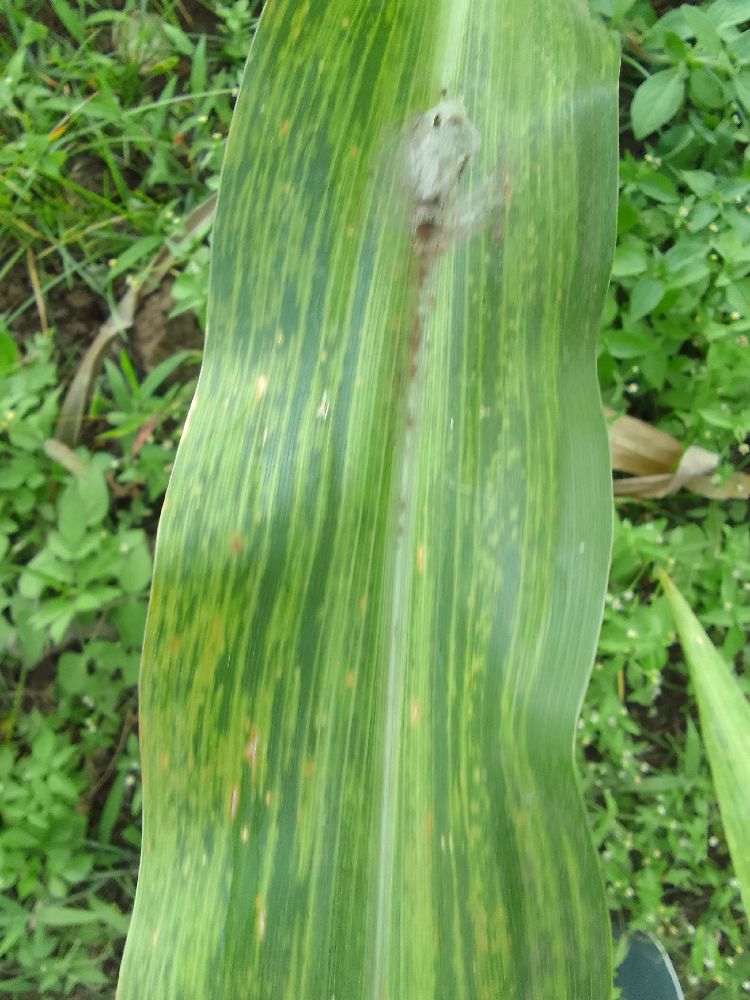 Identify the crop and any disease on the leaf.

maize, maize lethal necrosis
